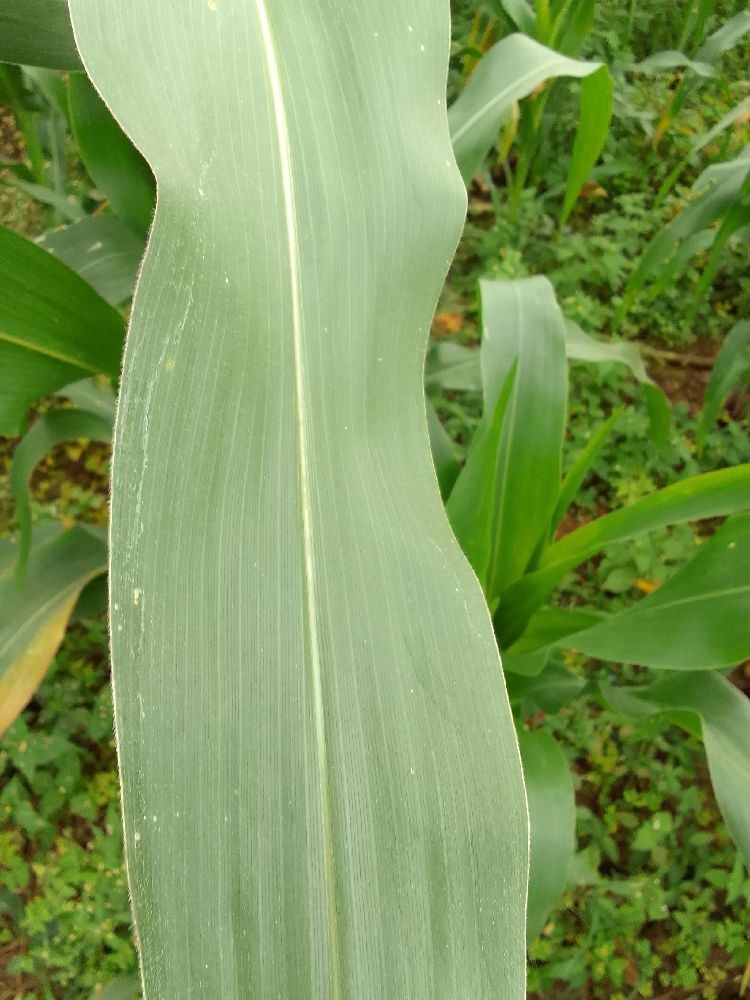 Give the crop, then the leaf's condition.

maize, healthy
